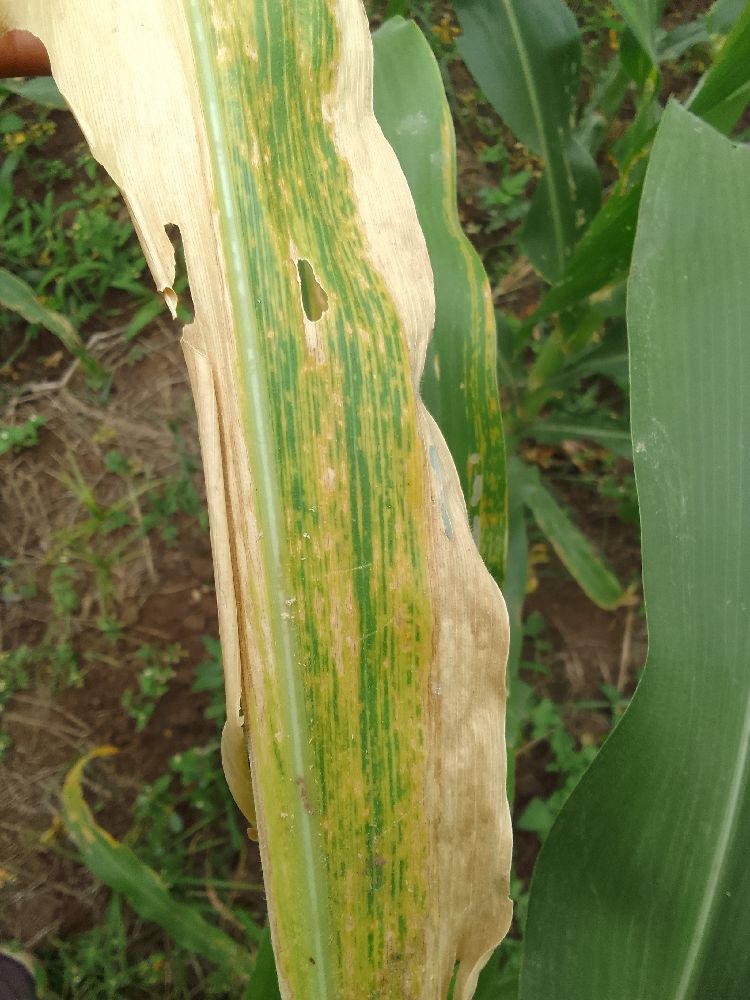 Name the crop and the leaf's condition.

maize, maize lethal necrosis
